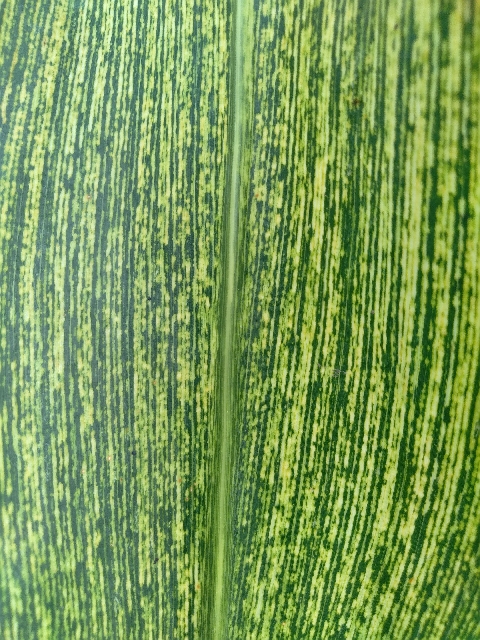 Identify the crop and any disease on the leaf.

maize, maize streak virus
